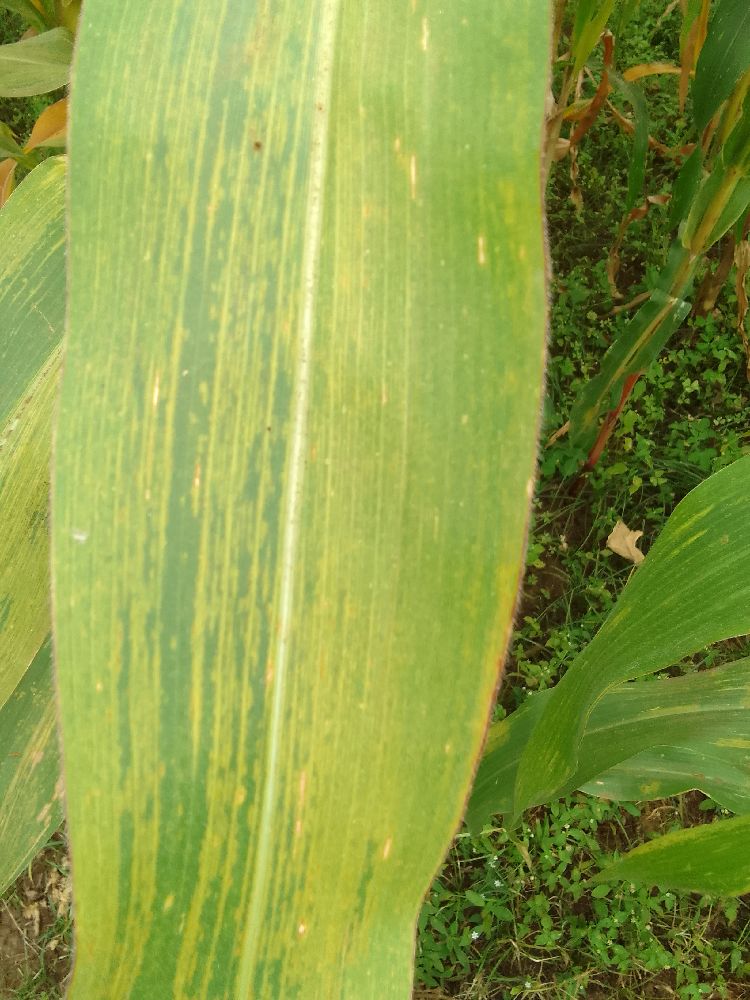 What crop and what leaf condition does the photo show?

maize, maize lethal necrosis
